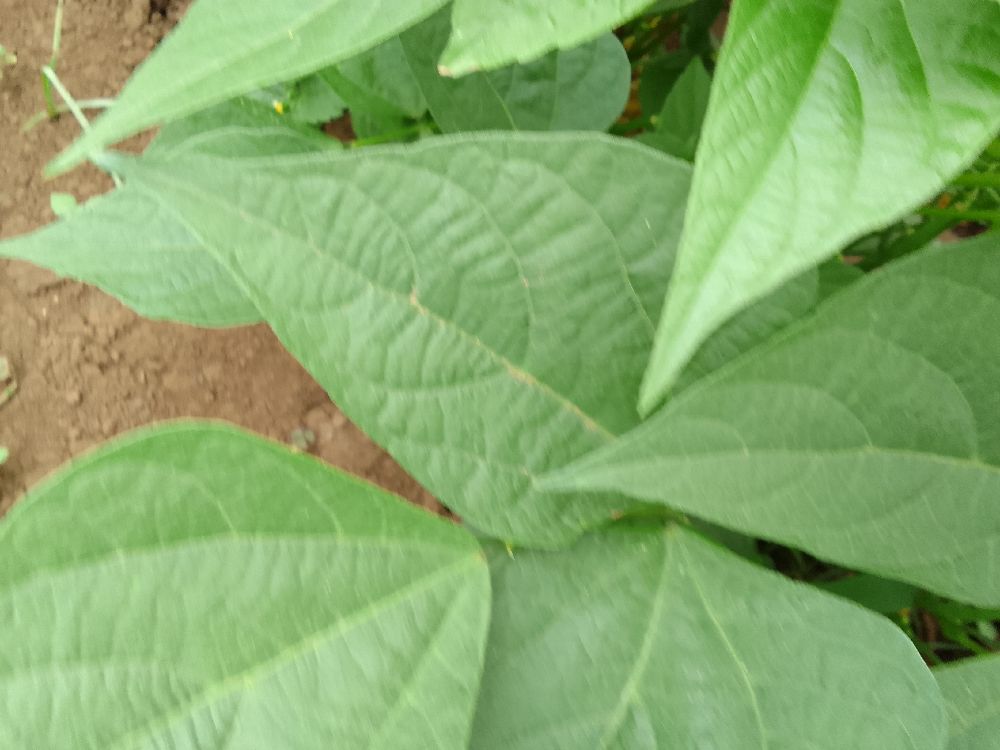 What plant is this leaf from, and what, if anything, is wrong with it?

common bean, healthy
